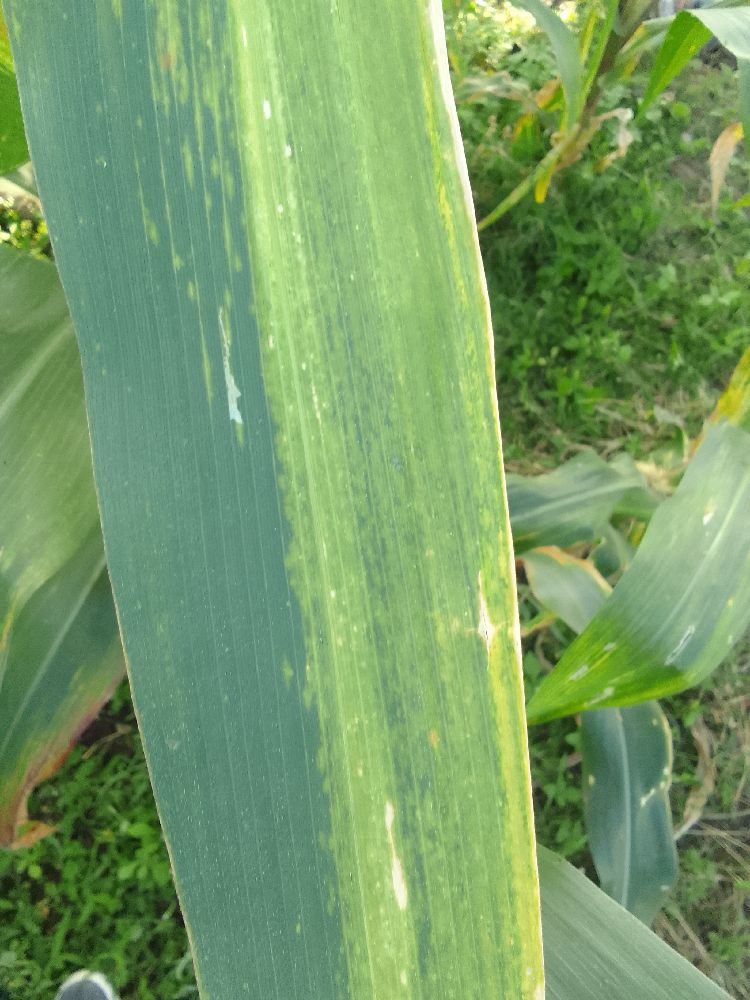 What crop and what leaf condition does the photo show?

maize, maize lethal necrosis
